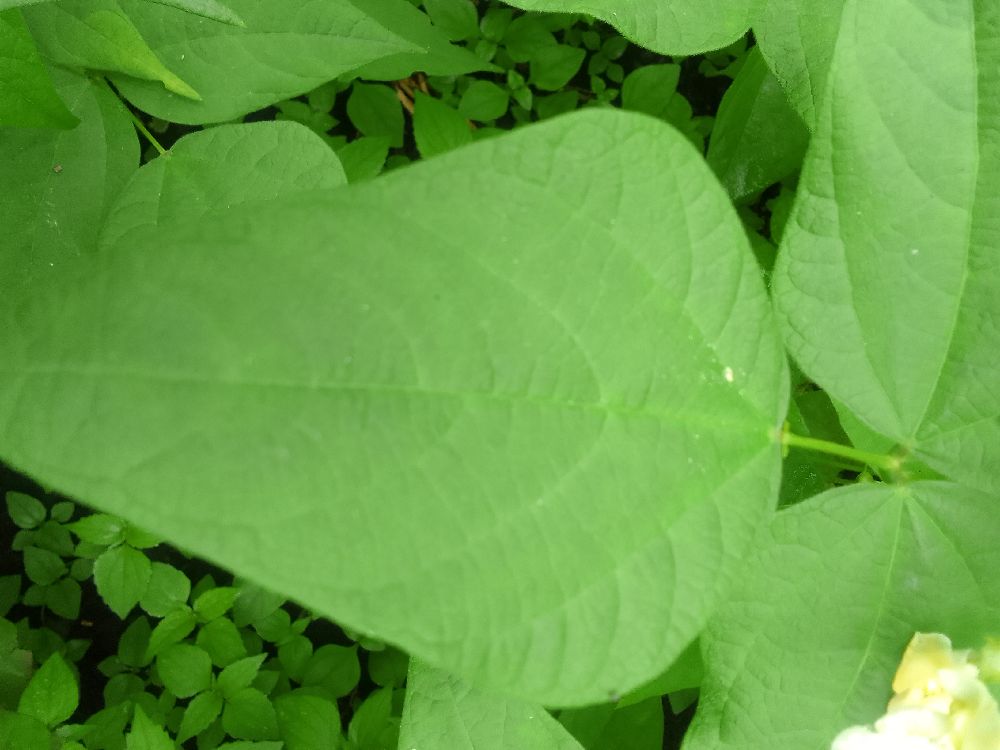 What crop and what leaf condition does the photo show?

common bean, healthy
